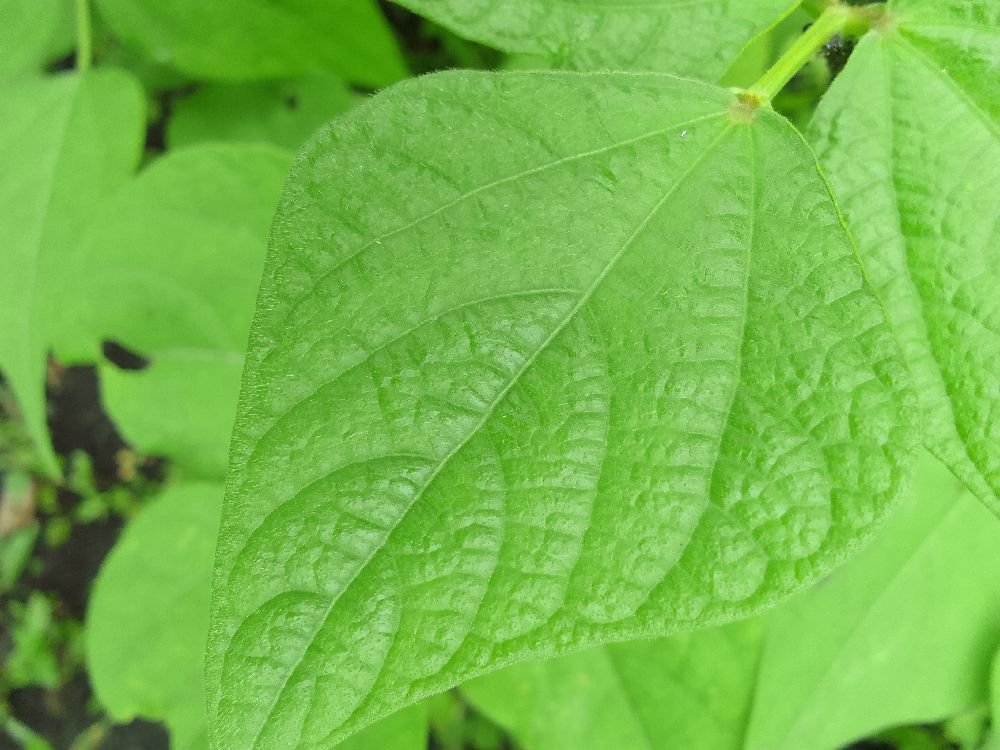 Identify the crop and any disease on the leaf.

common bean, healthy
